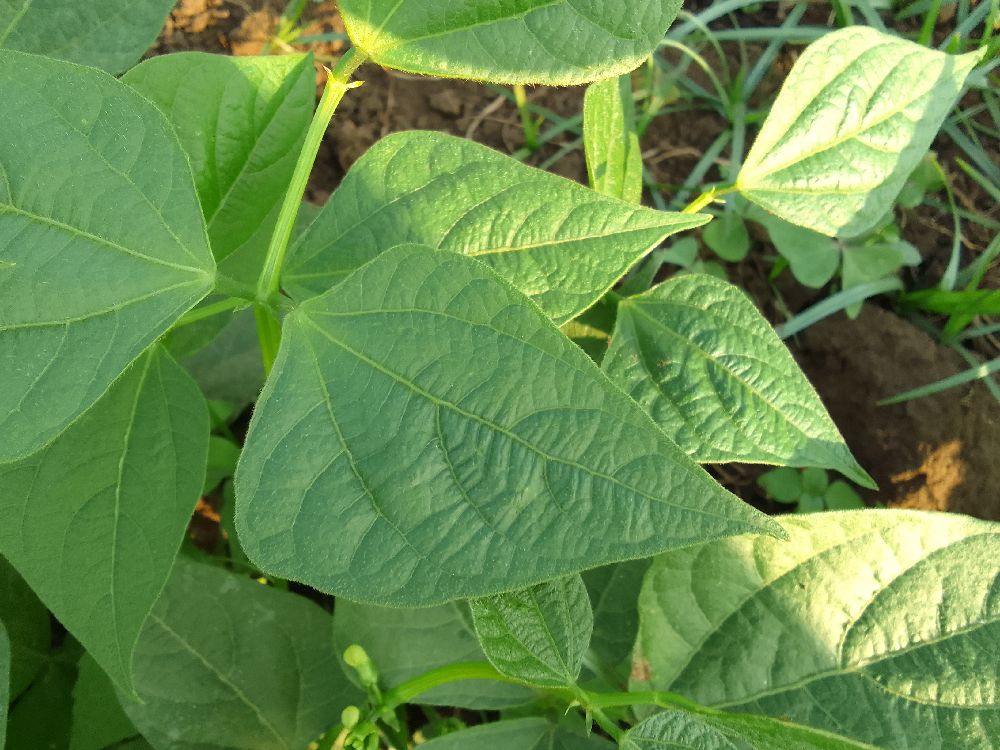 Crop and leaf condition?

common bean, healthy
